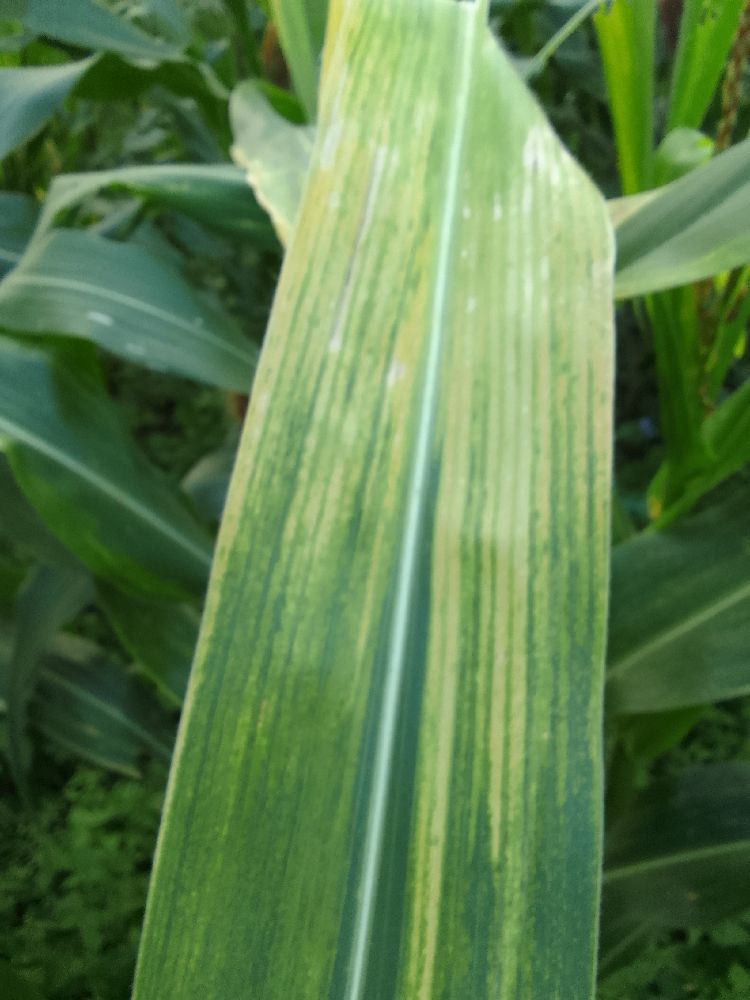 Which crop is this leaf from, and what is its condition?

maize, maize lethal necrosis
